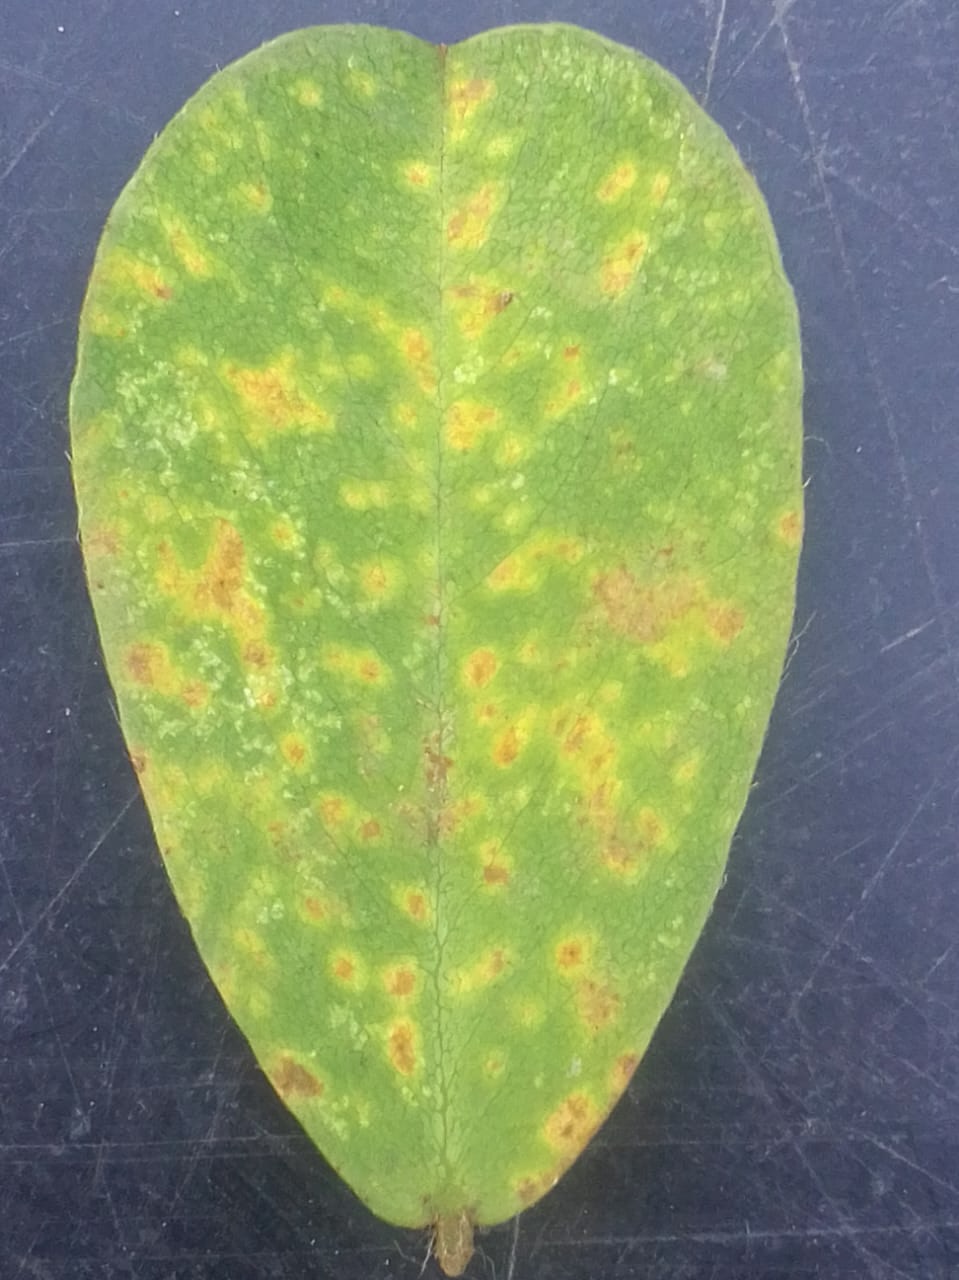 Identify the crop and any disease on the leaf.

peanut, passalora arachidicola
